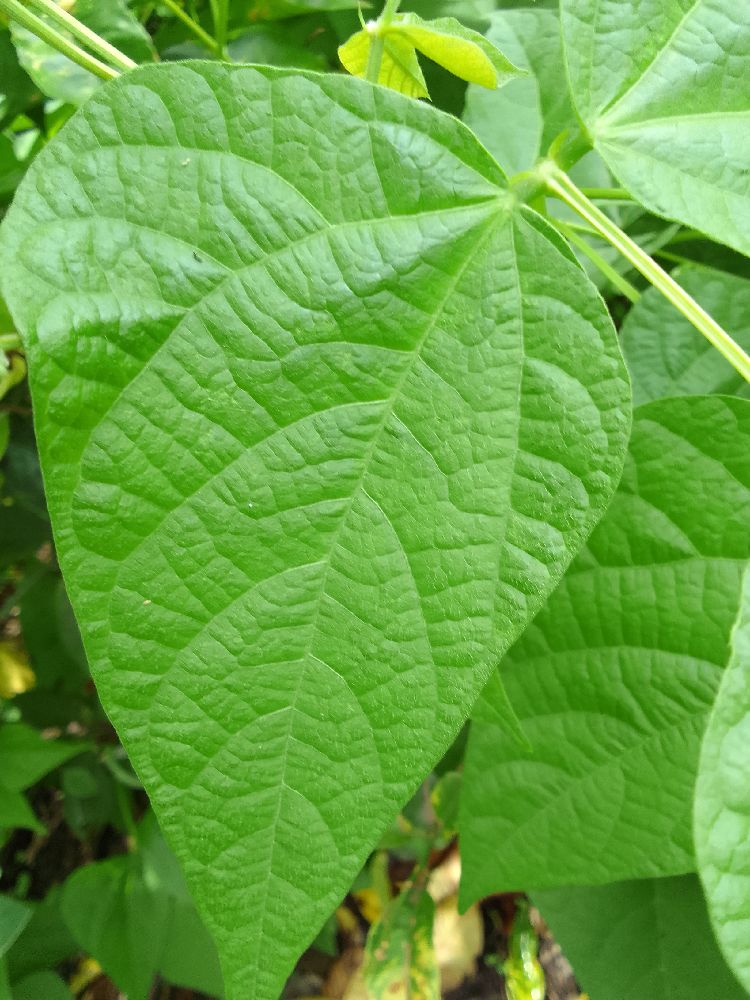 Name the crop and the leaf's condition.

common bean, healthy
